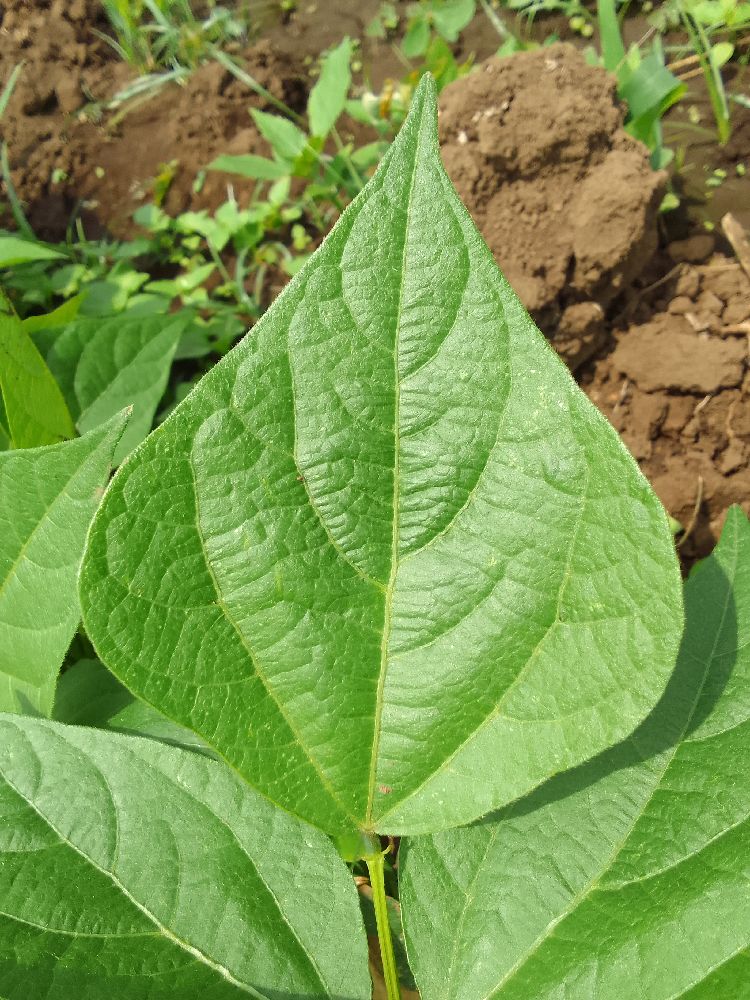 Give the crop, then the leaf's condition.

common bean, healthy
